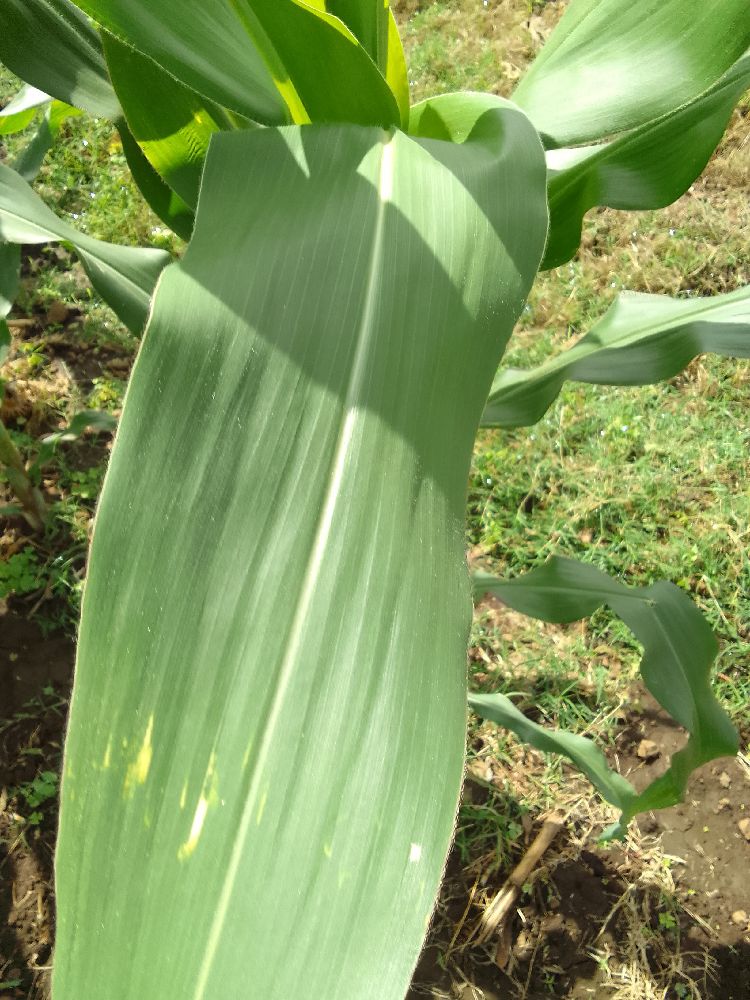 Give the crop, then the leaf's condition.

maize, healthy
